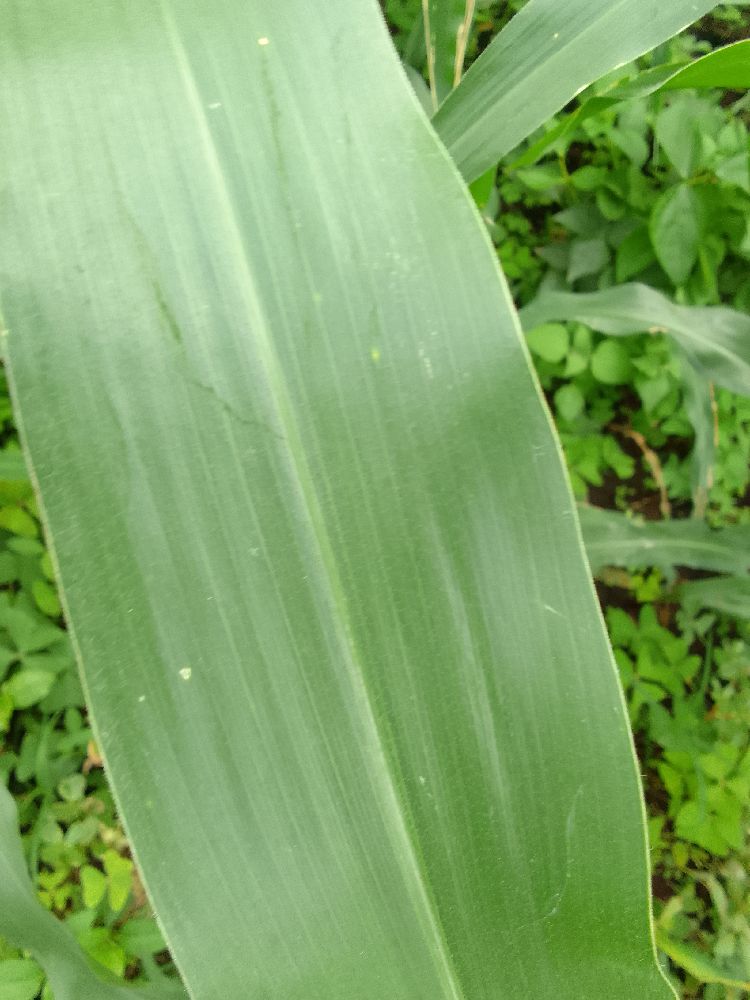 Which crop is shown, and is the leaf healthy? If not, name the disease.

maize, healthy
